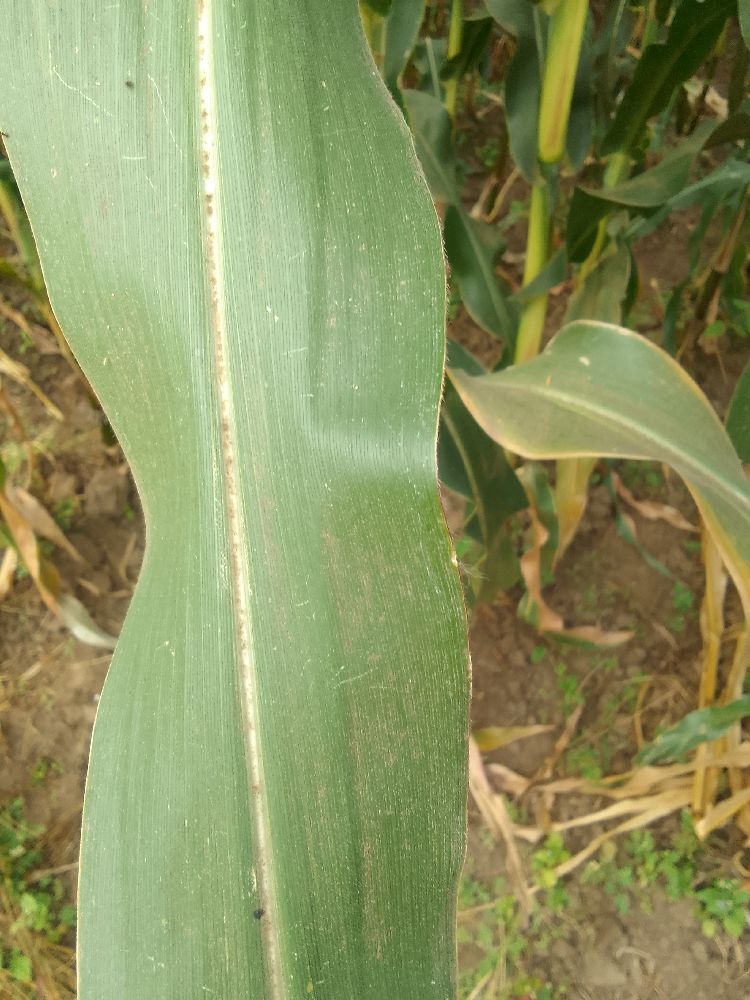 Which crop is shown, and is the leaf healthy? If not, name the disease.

maize, healthy
